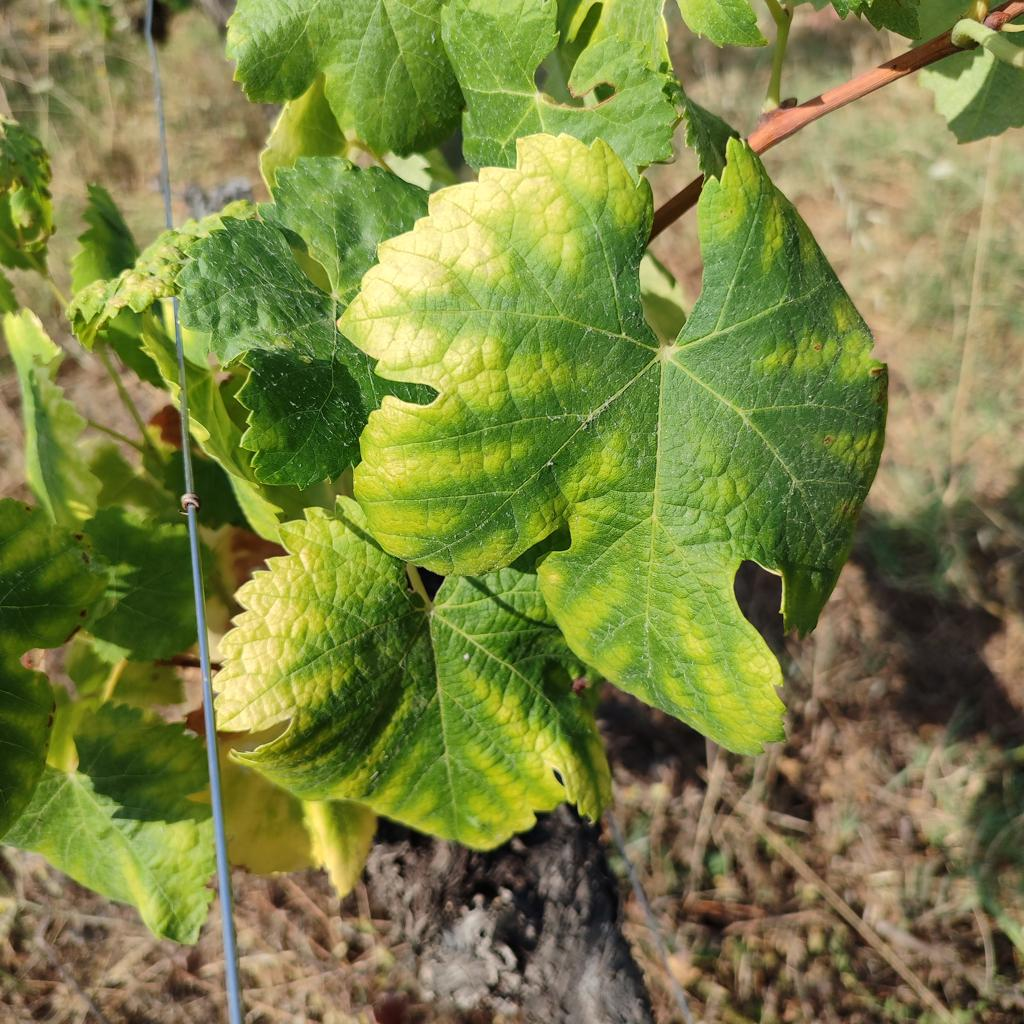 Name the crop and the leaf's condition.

grapevine, esca complex
